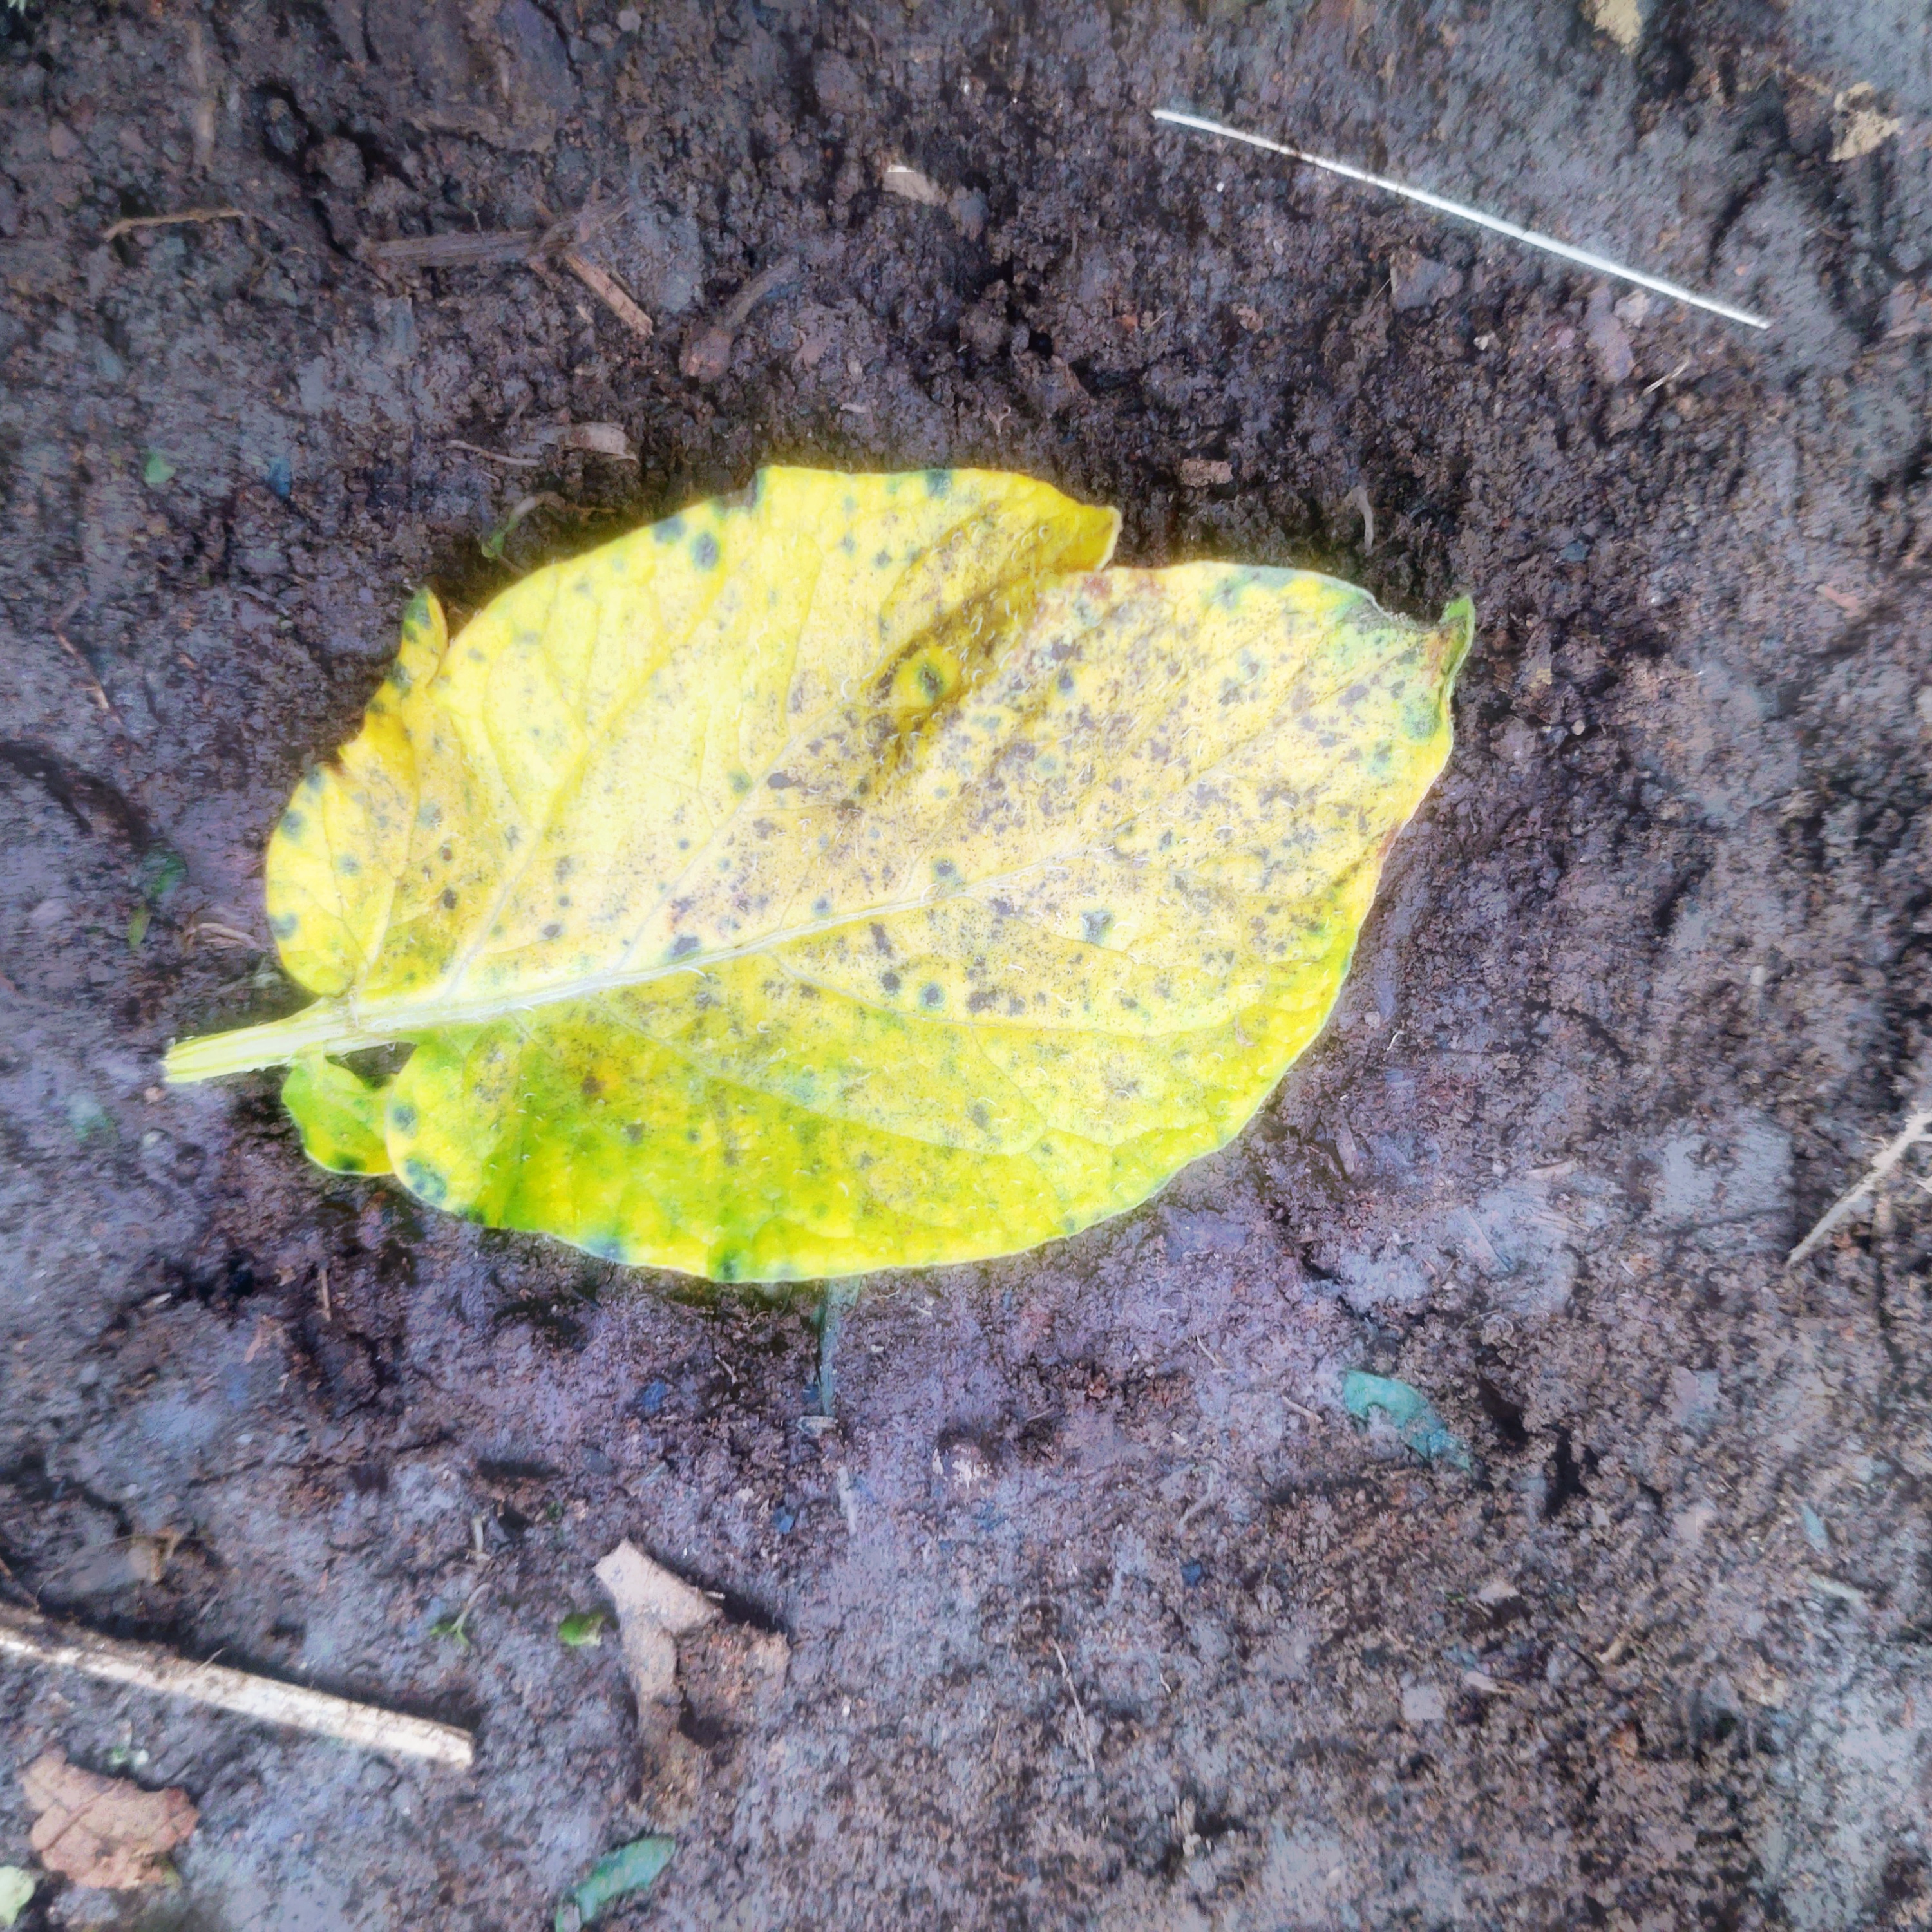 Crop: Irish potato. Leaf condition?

late blight
